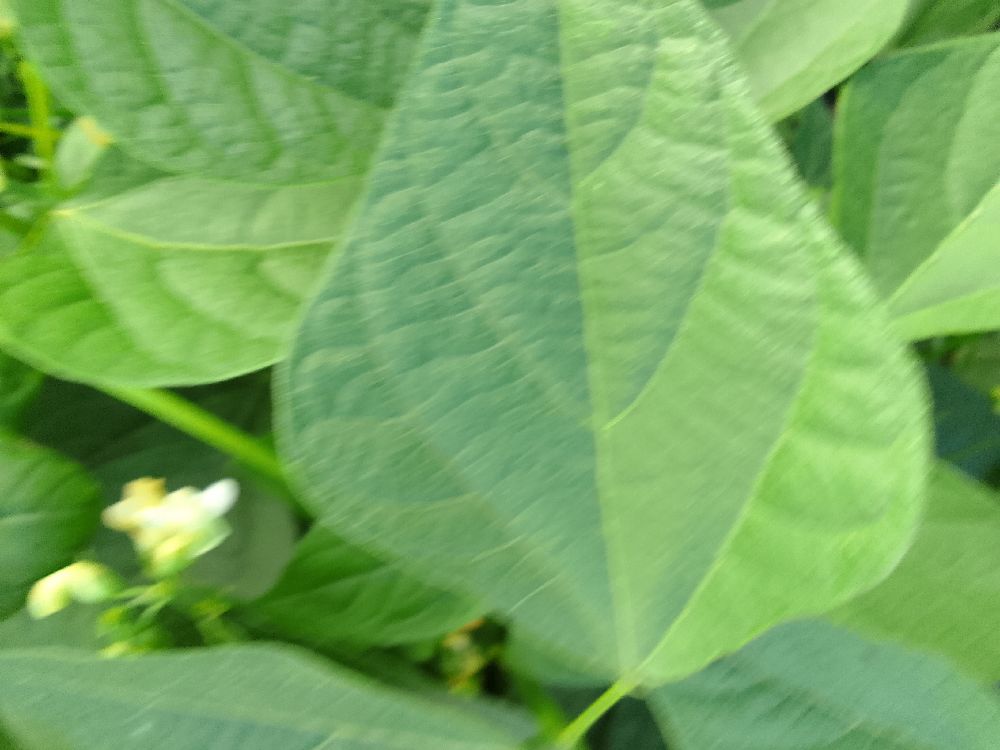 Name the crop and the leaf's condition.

common bean, healthy
